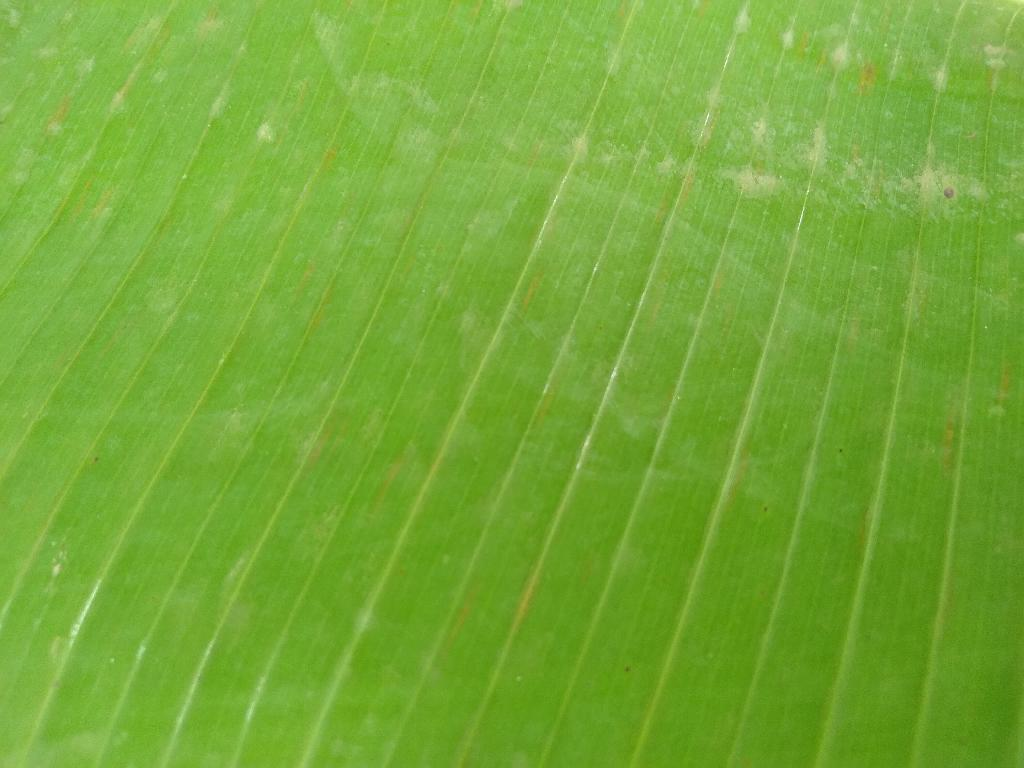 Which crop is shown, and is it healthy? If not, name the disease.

banana, healthy
